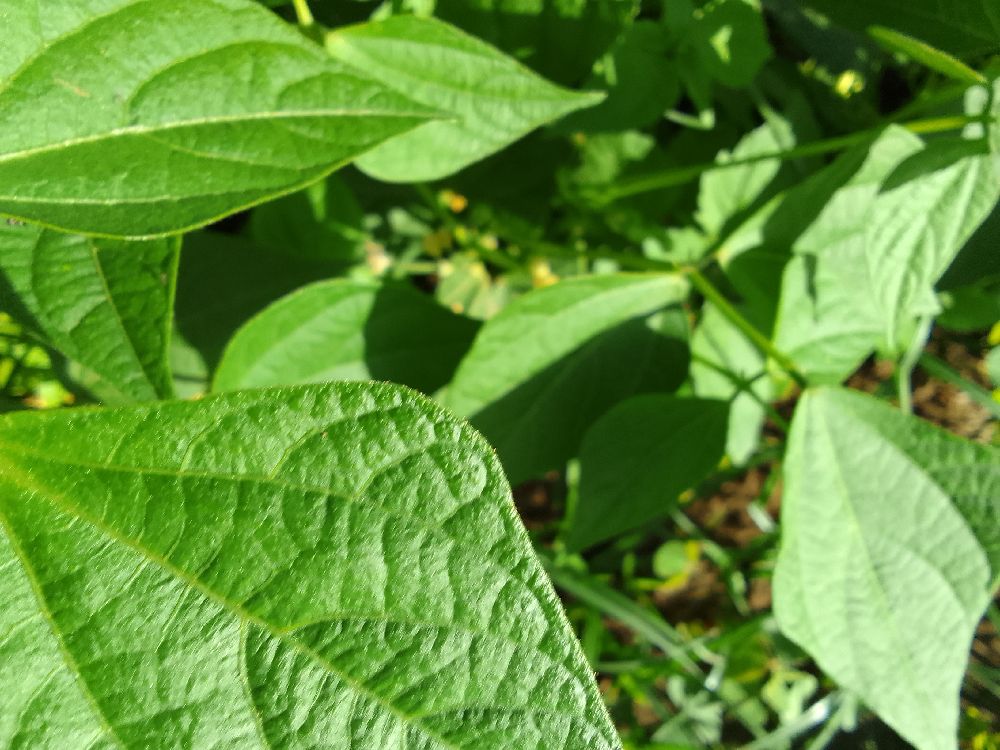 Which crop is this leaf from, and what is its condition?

common bean, healthy
